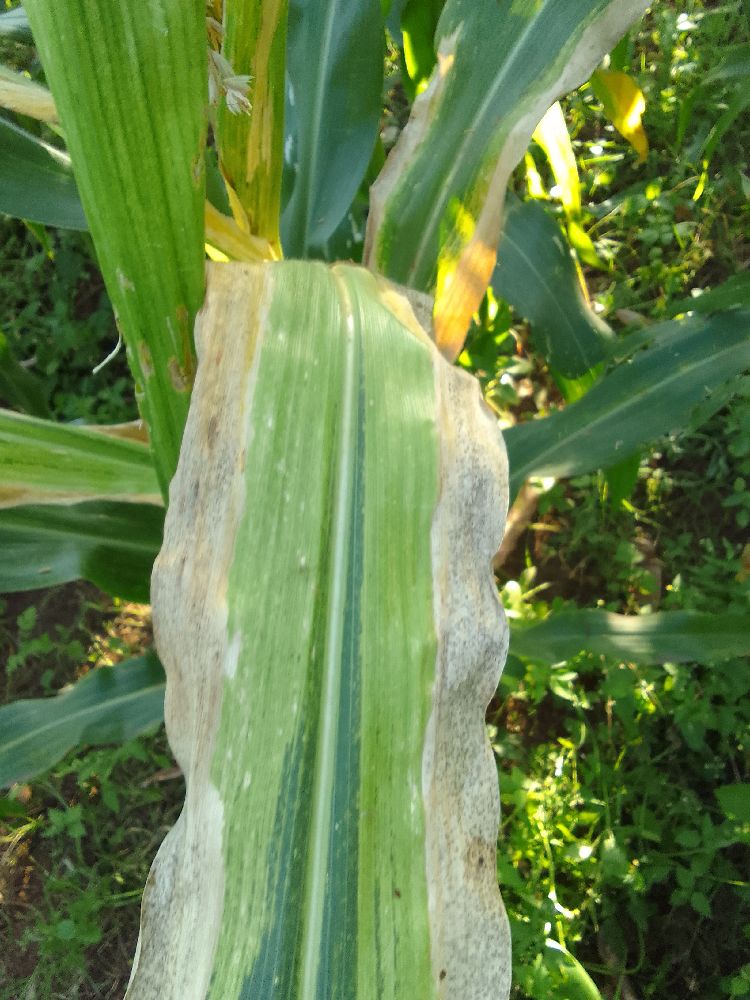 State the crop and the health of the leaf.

maize, maize lethal necrosis
